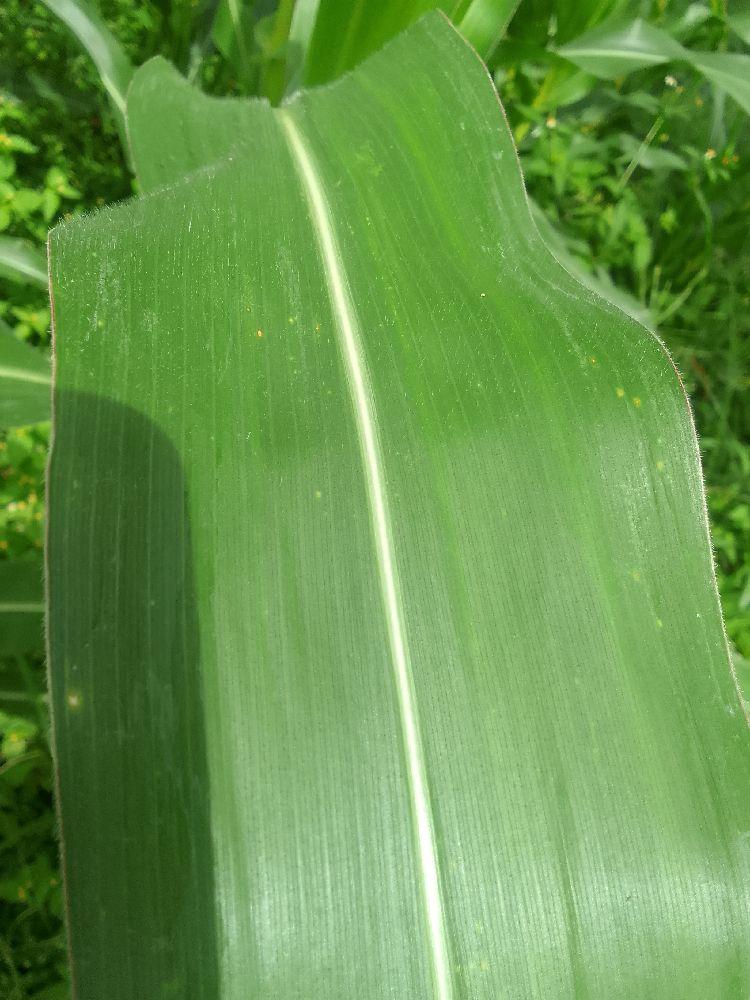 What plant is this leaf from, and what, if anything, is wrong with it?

maize, healthy
